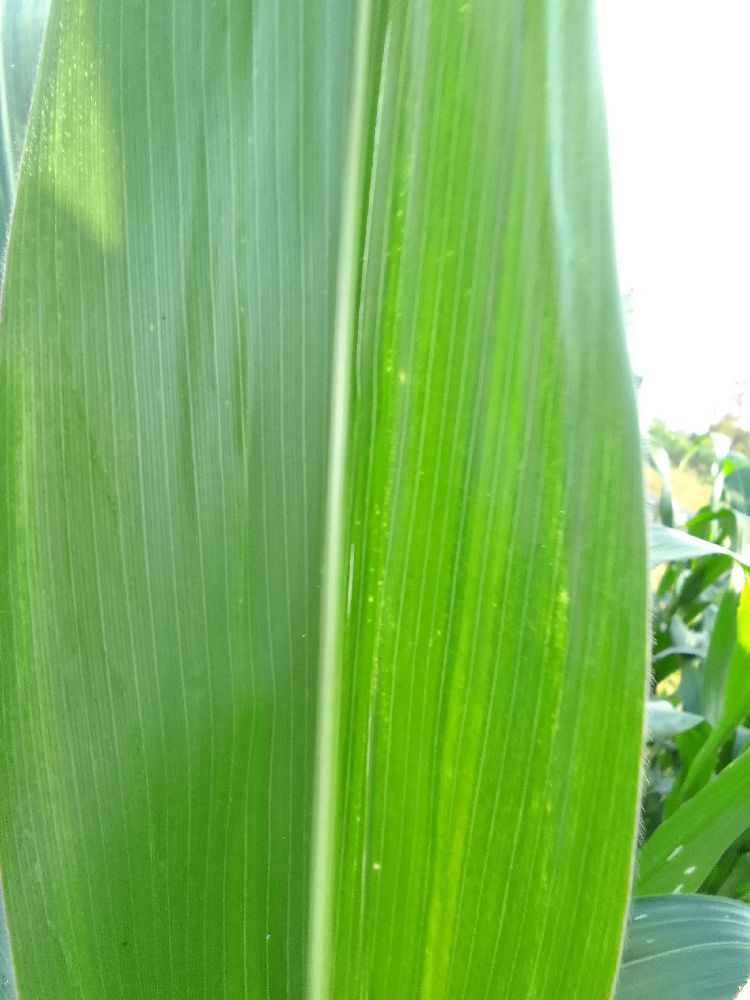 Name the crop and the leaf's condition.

maize, healthy
